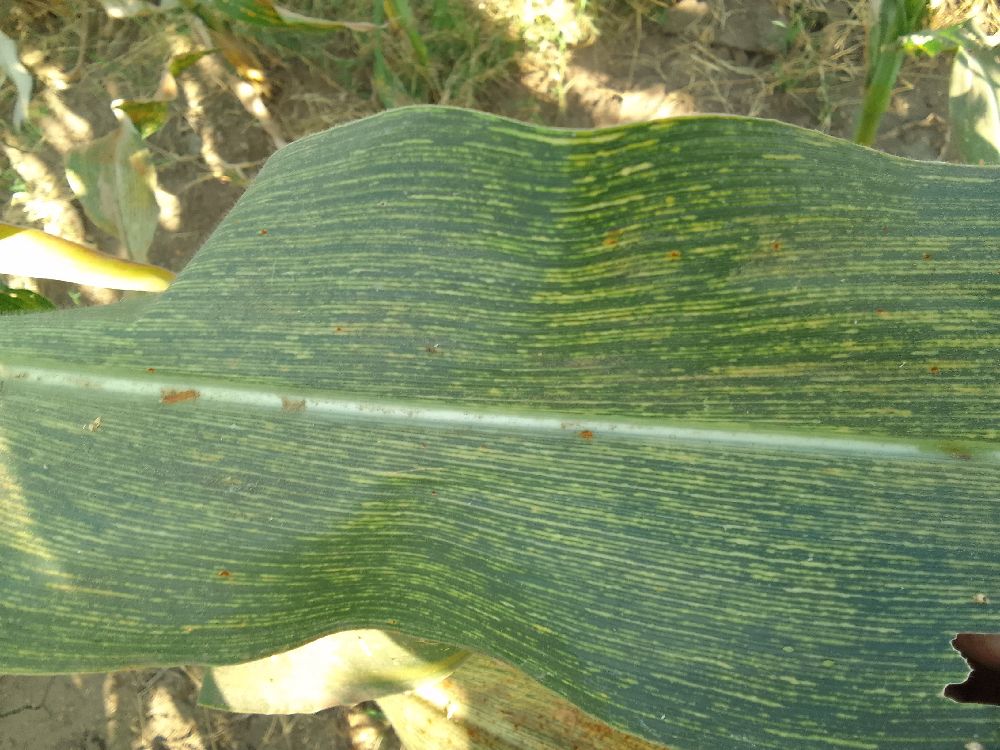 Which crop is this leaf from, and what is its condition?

maize, maize streak virus
